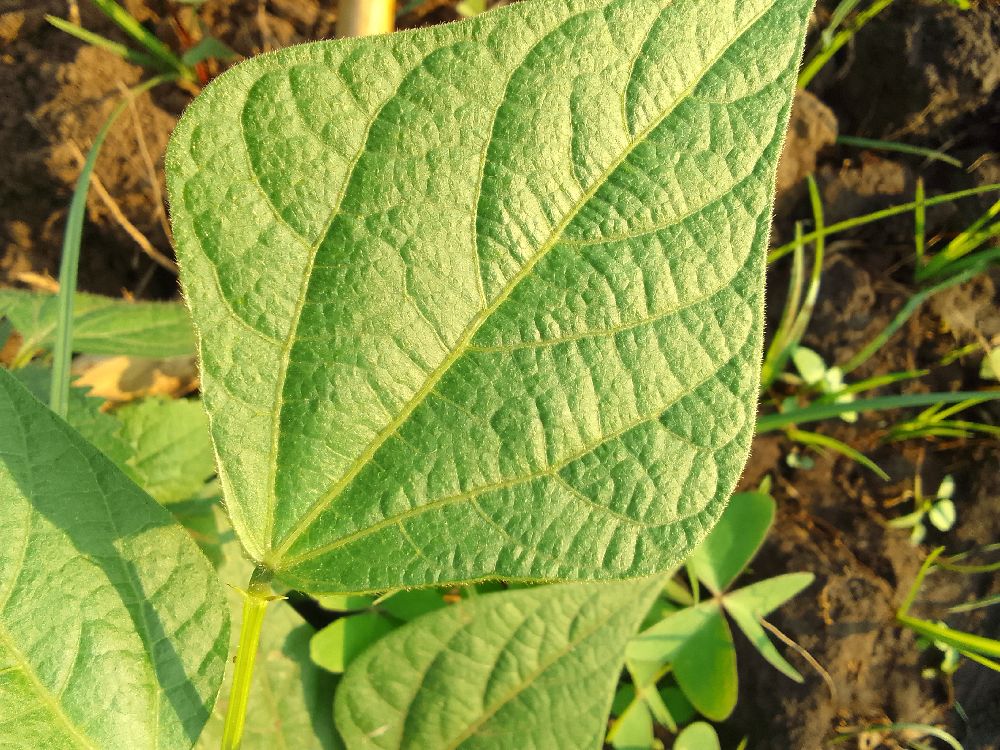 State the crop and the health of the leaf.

common bean, healthy
